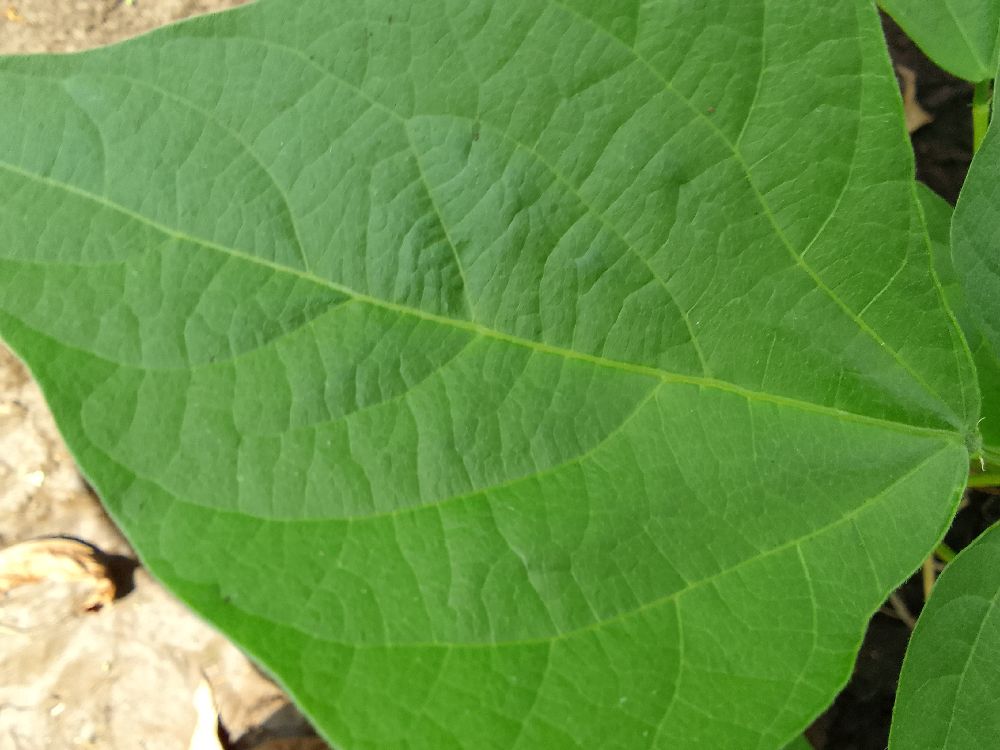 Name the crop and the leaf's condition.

common bean, healthy
